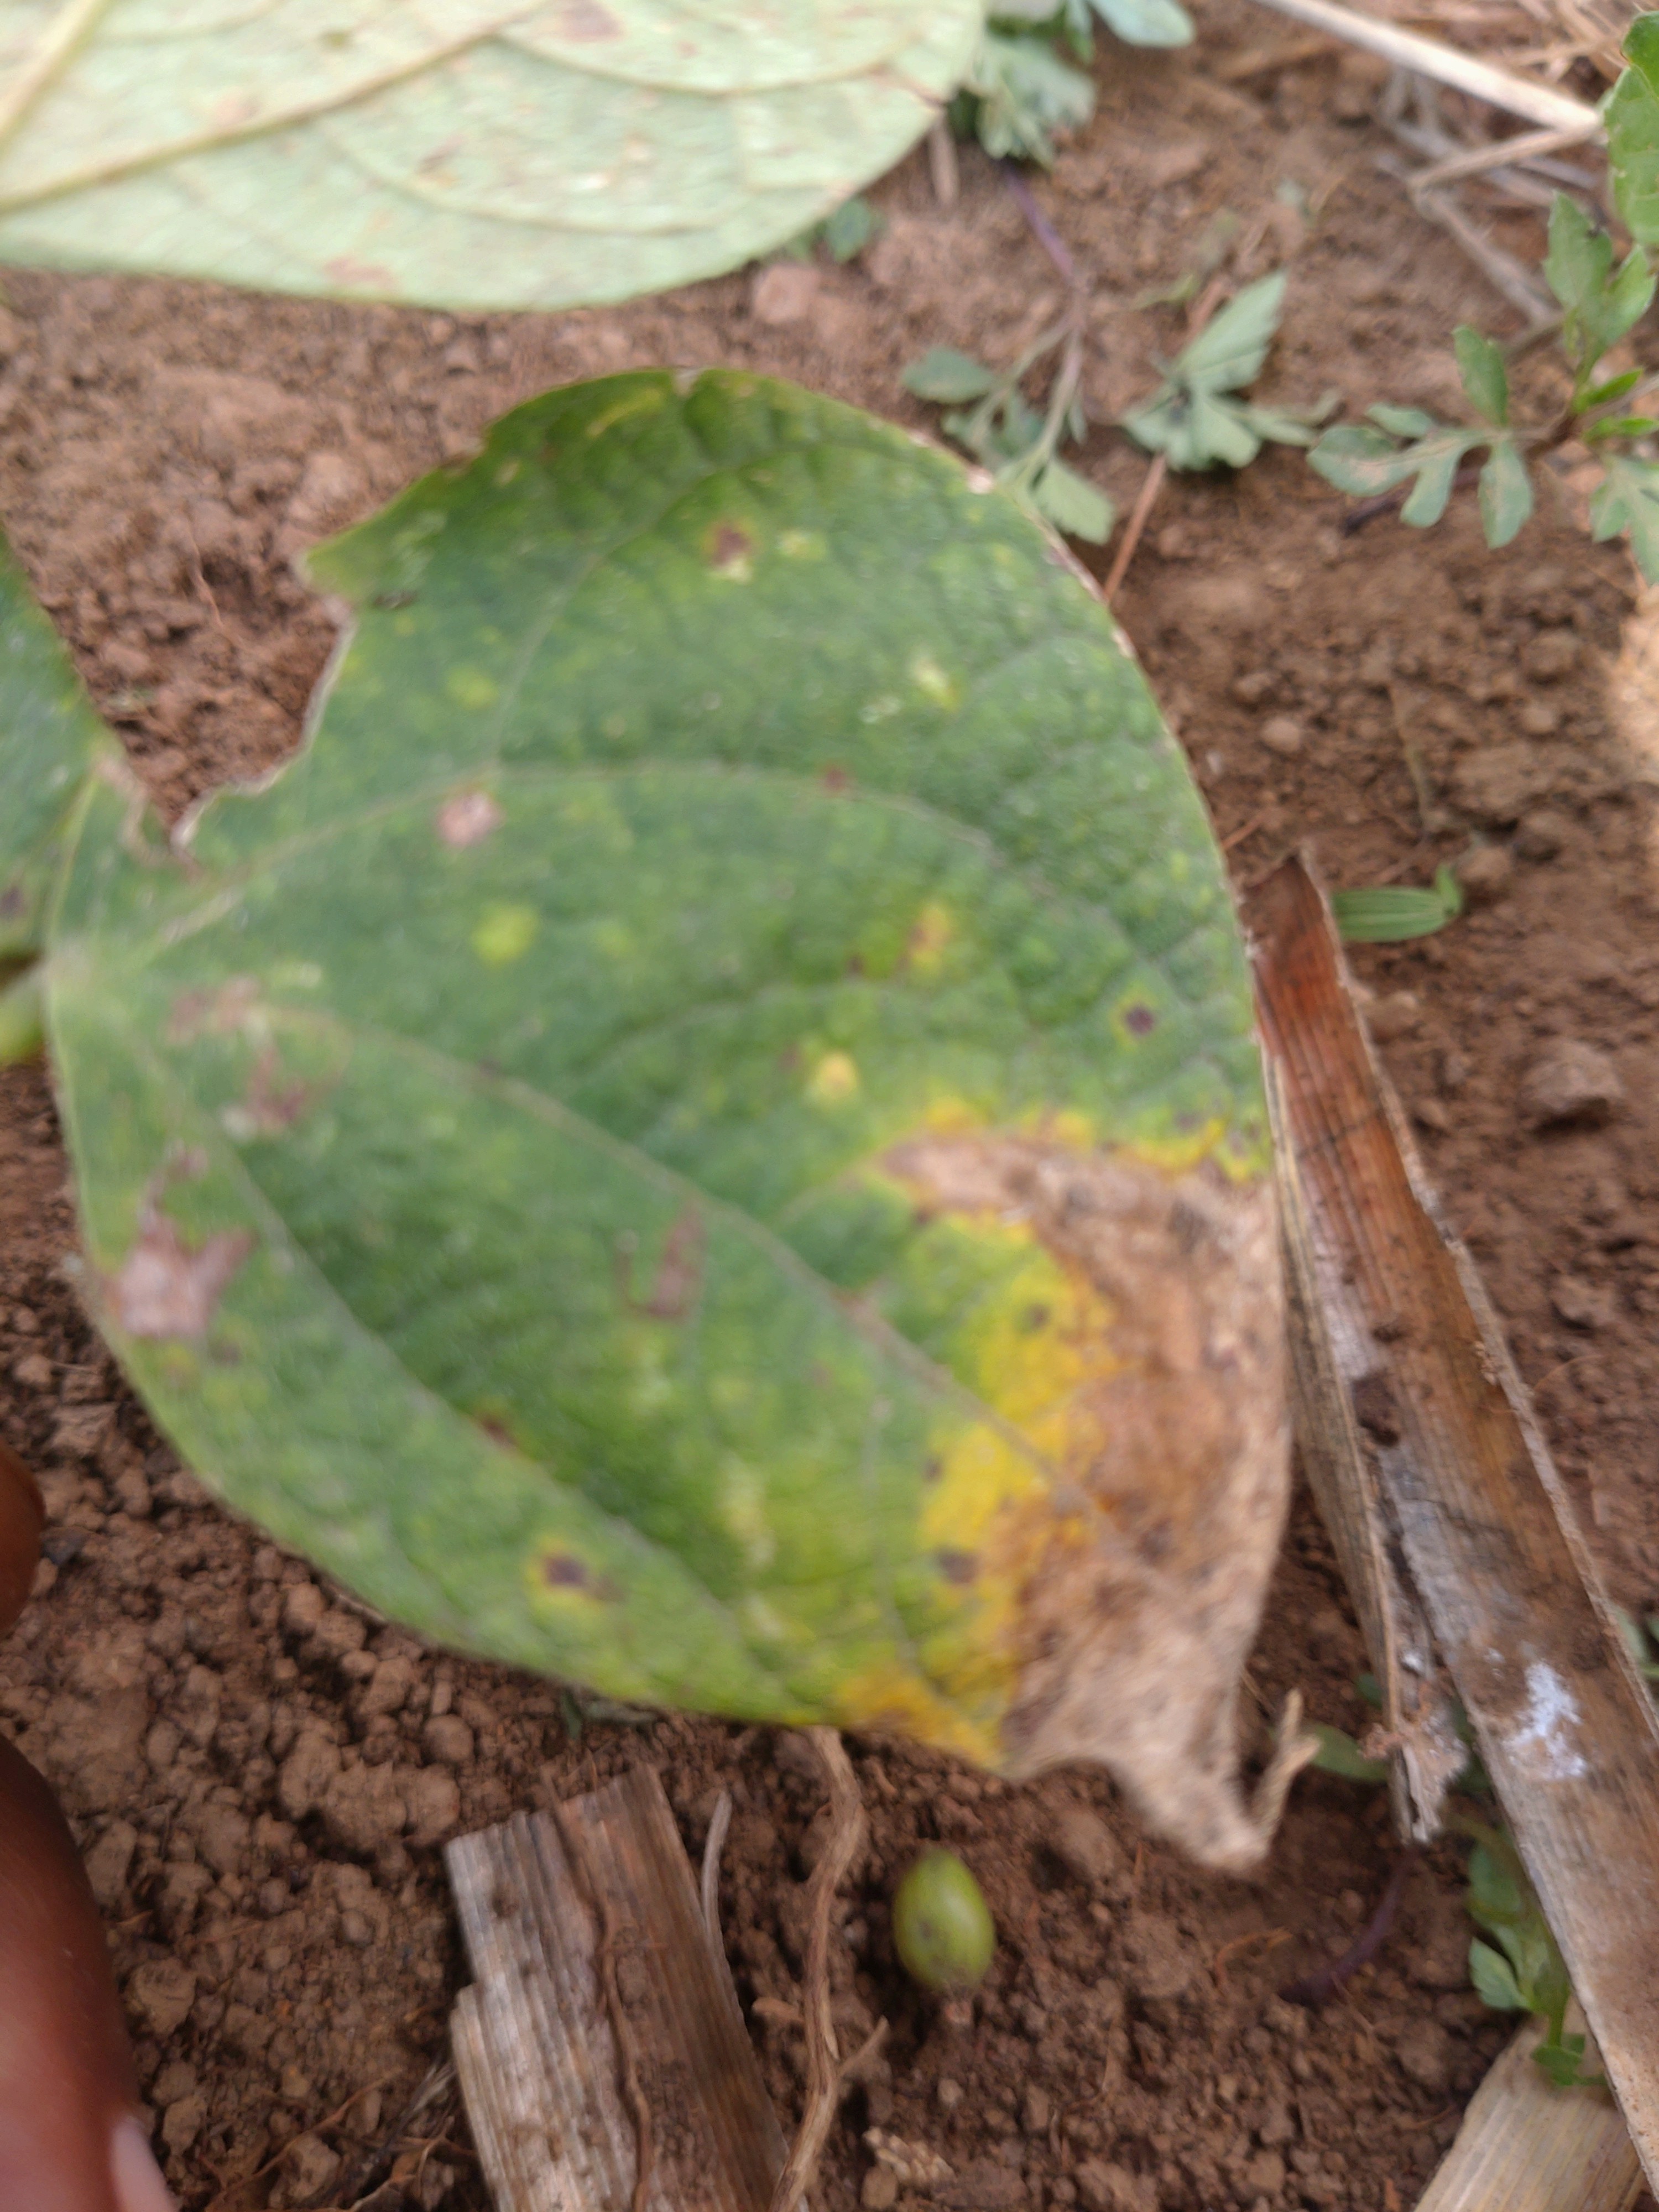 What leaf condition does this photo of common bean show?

rust
